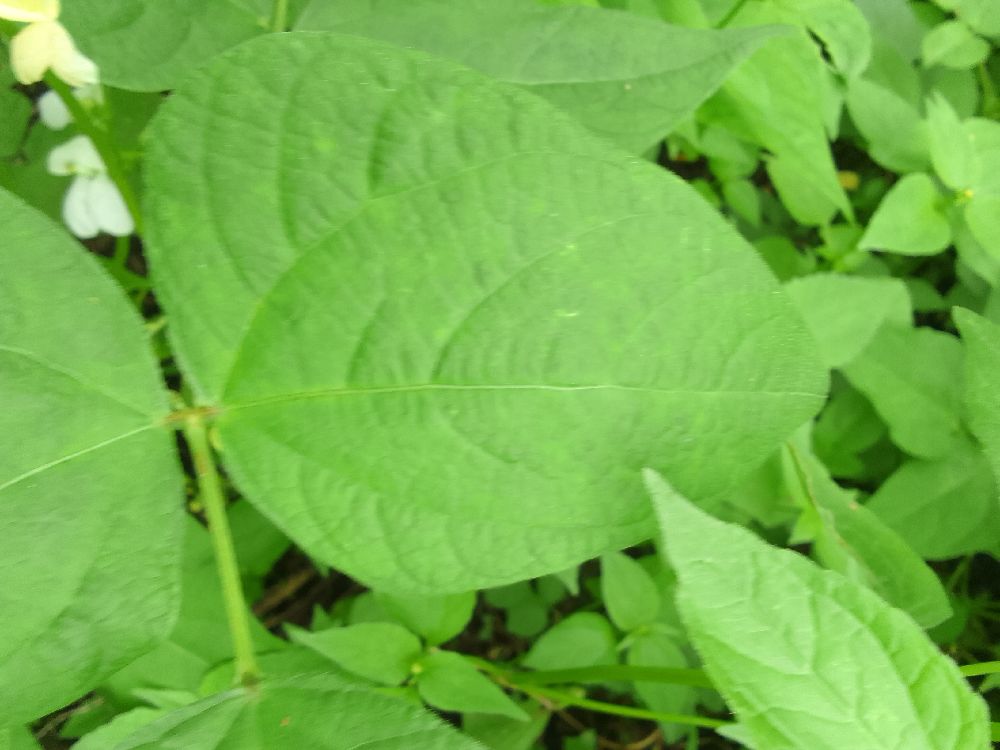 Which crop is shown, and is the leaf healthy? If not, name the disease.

common bean, healthy
